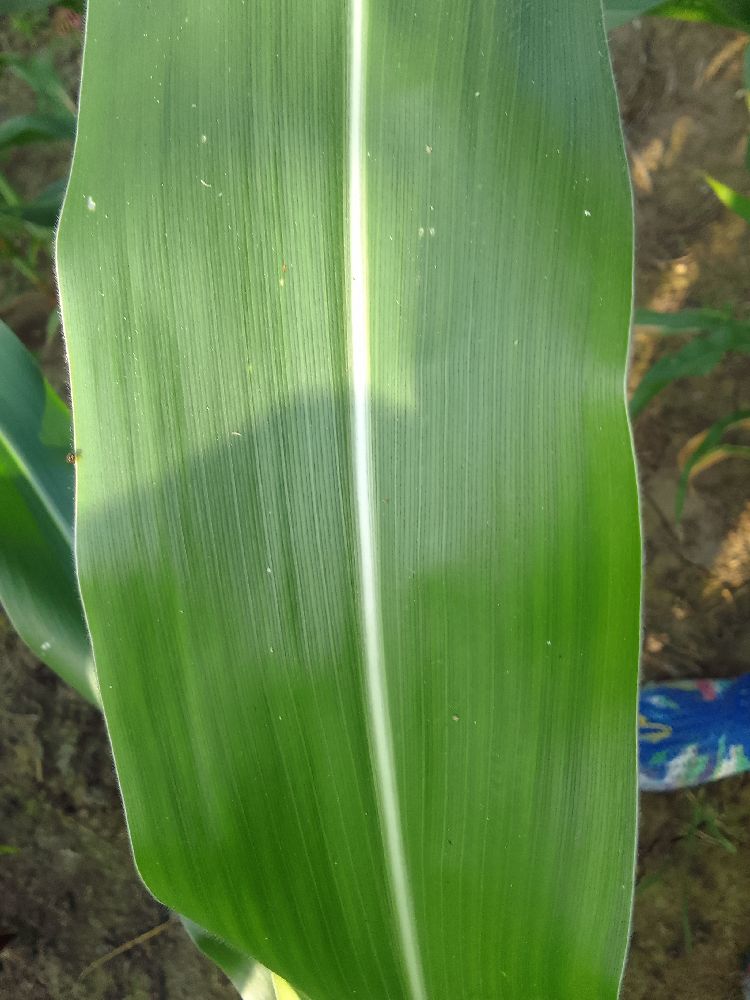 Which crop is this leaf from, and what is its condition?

maize, healthy
